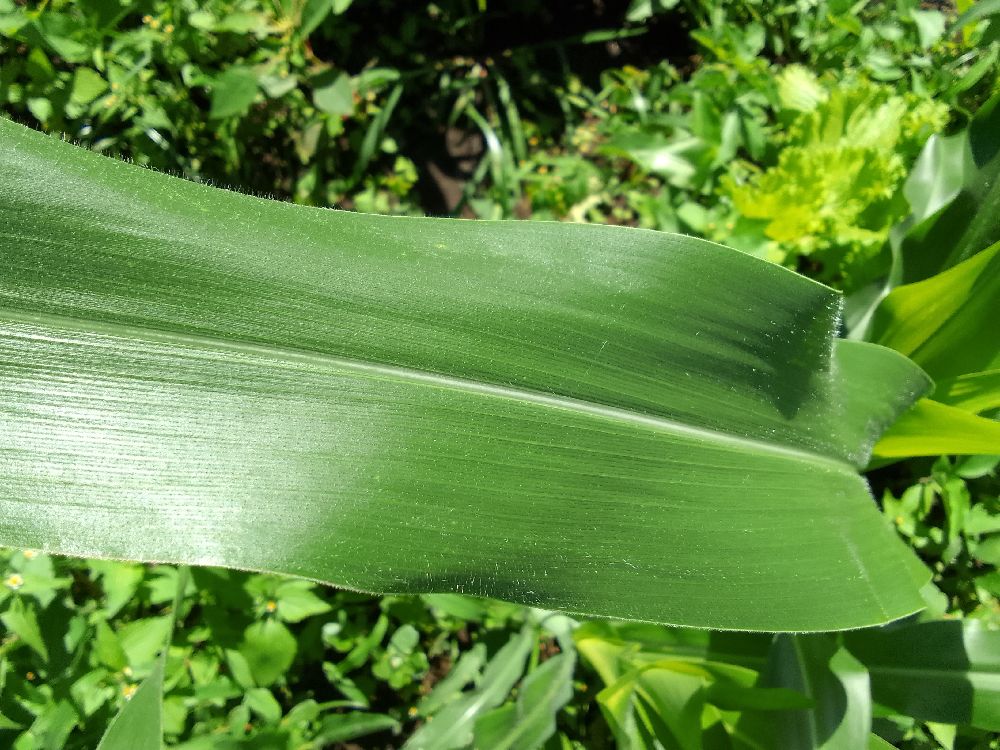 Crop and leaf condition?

maize, healthy
